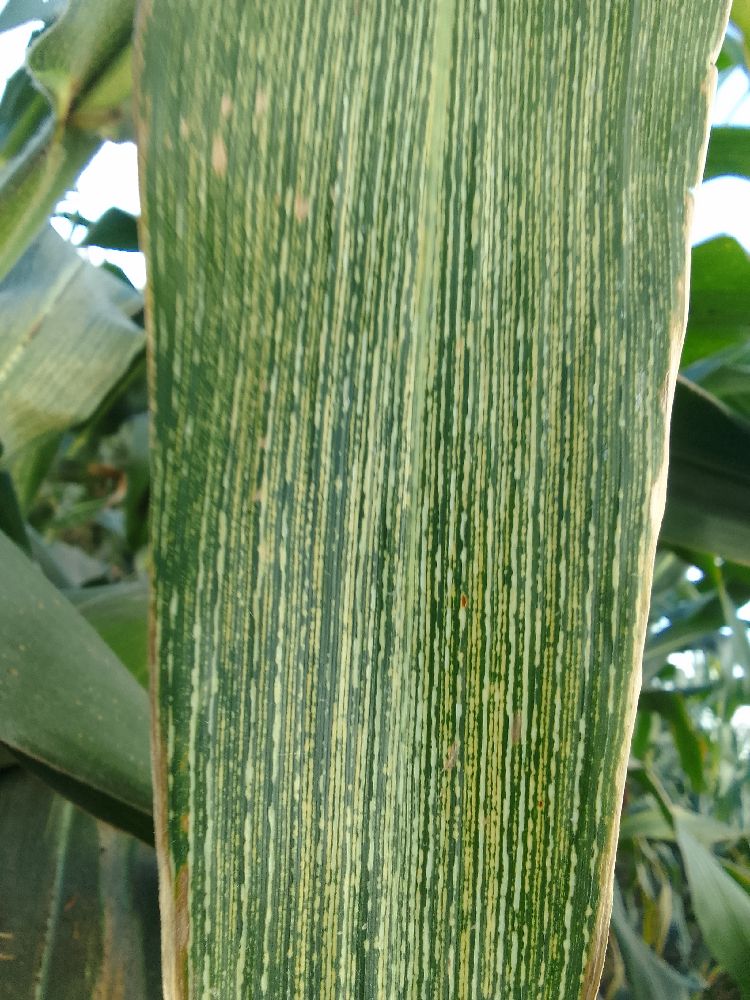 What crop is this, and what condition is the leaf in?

maize, maize streak virus
